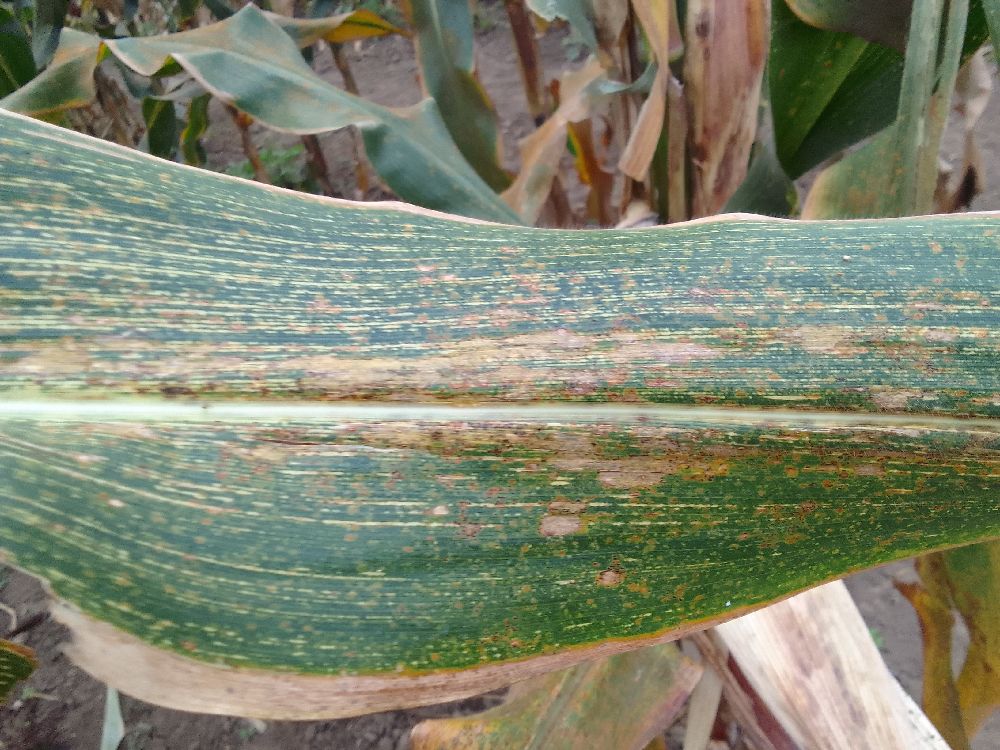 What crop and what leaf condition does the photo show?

maize, maize streak virus
